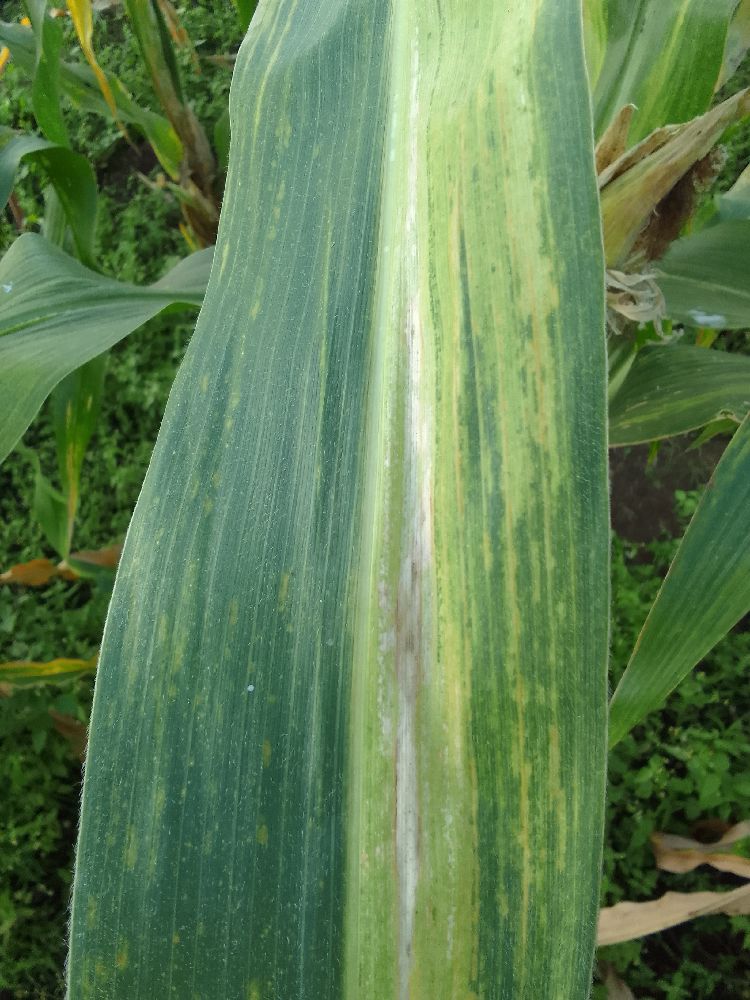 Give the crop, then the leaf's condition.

maize, maize lethal necrosis
